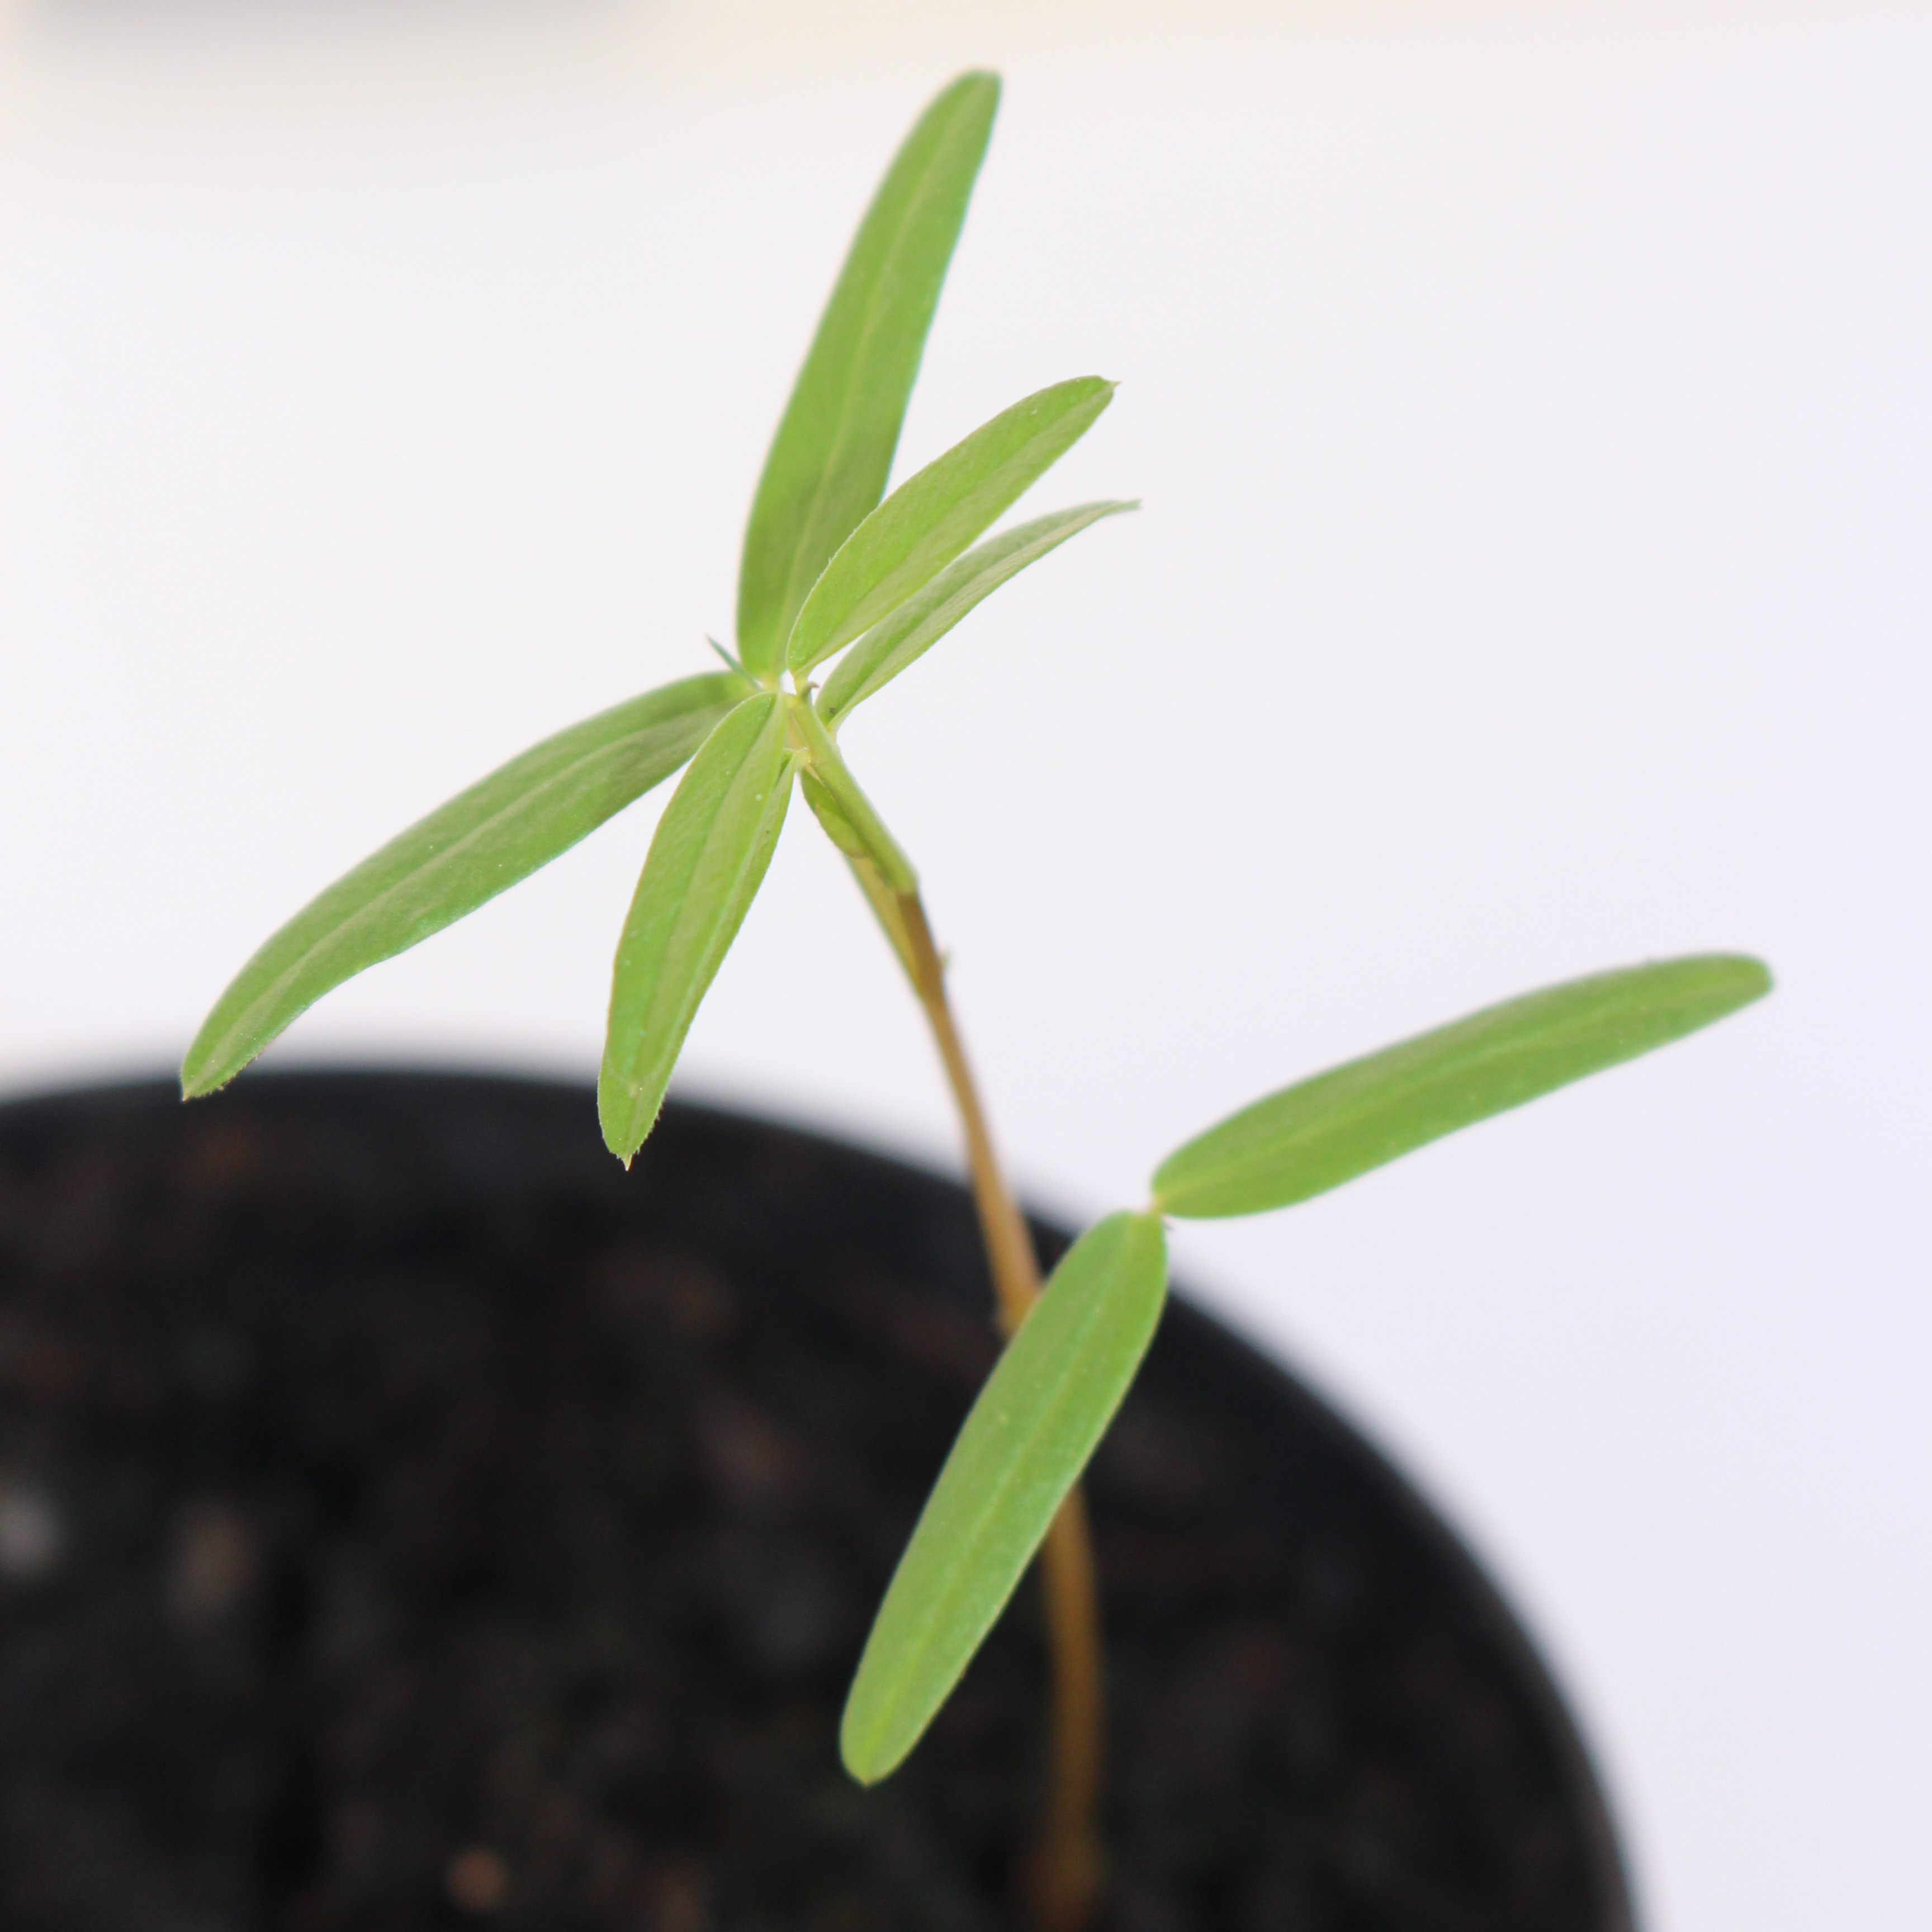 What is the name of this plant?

Vicia sativa
